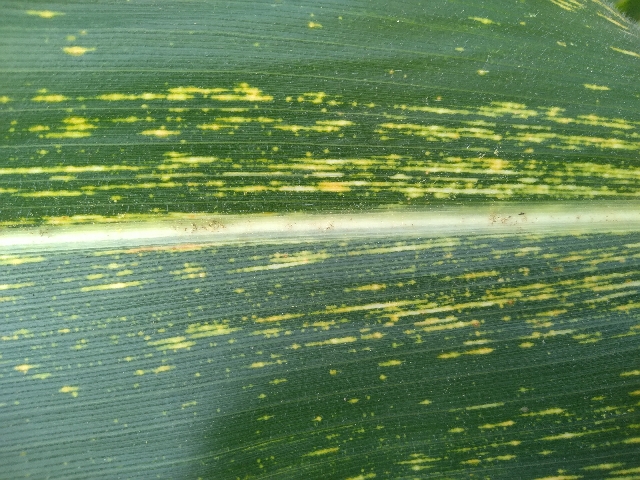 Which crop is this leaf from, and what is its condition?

maize, maize streak virus
